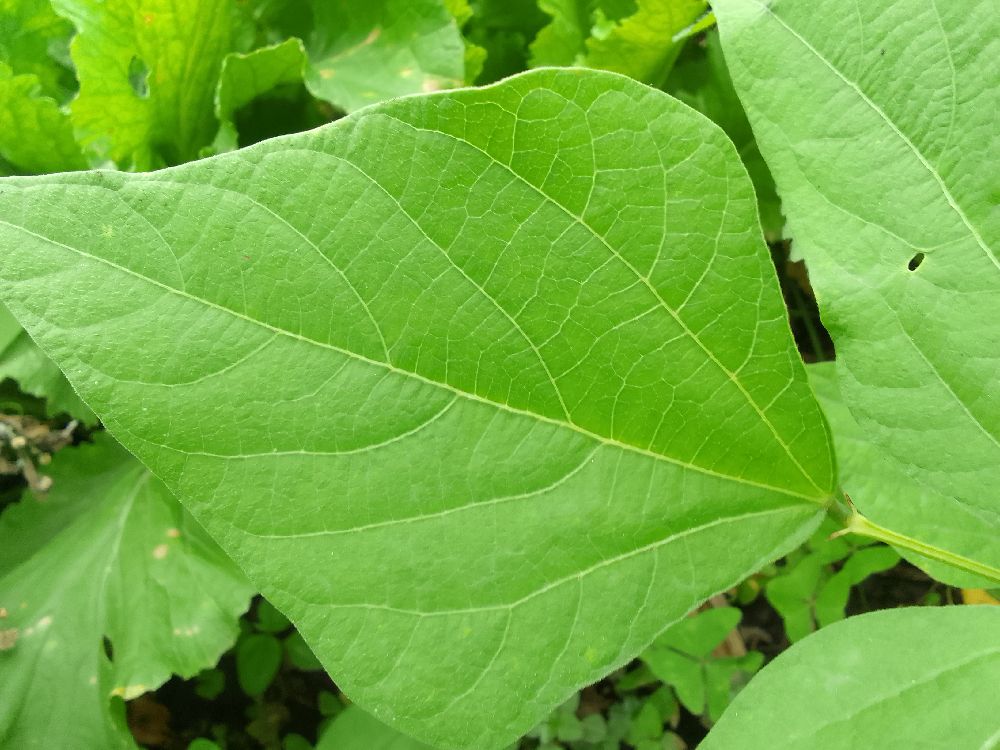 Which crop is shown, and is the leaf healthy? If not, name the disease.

common bean, healthy
